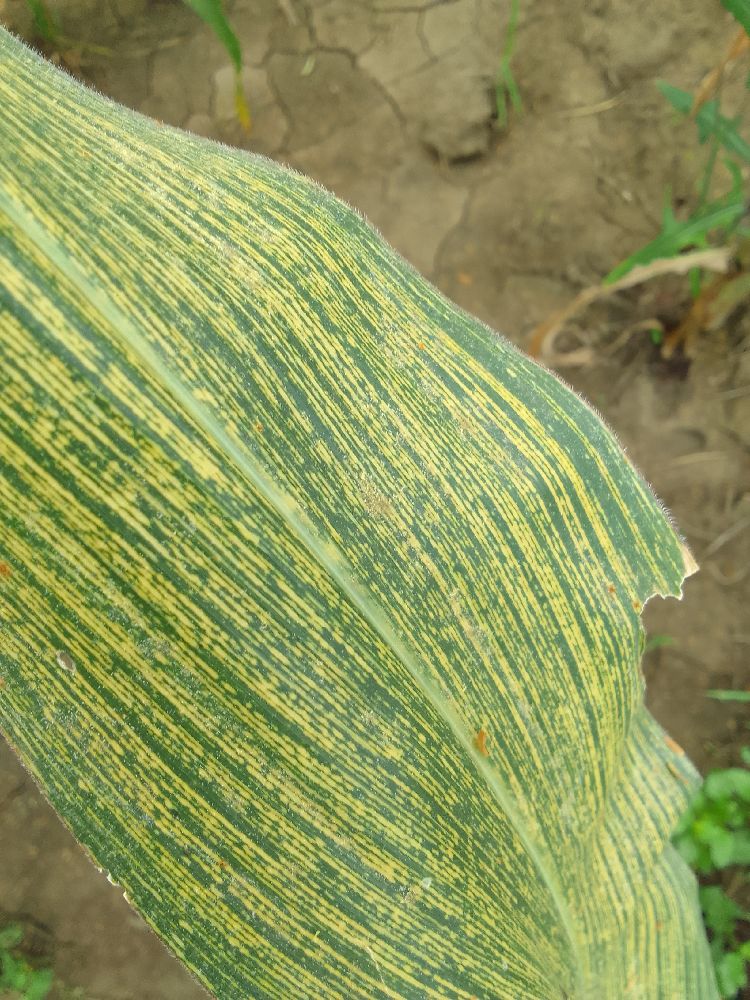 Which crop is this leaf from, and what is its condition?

maize, maize streak virus
